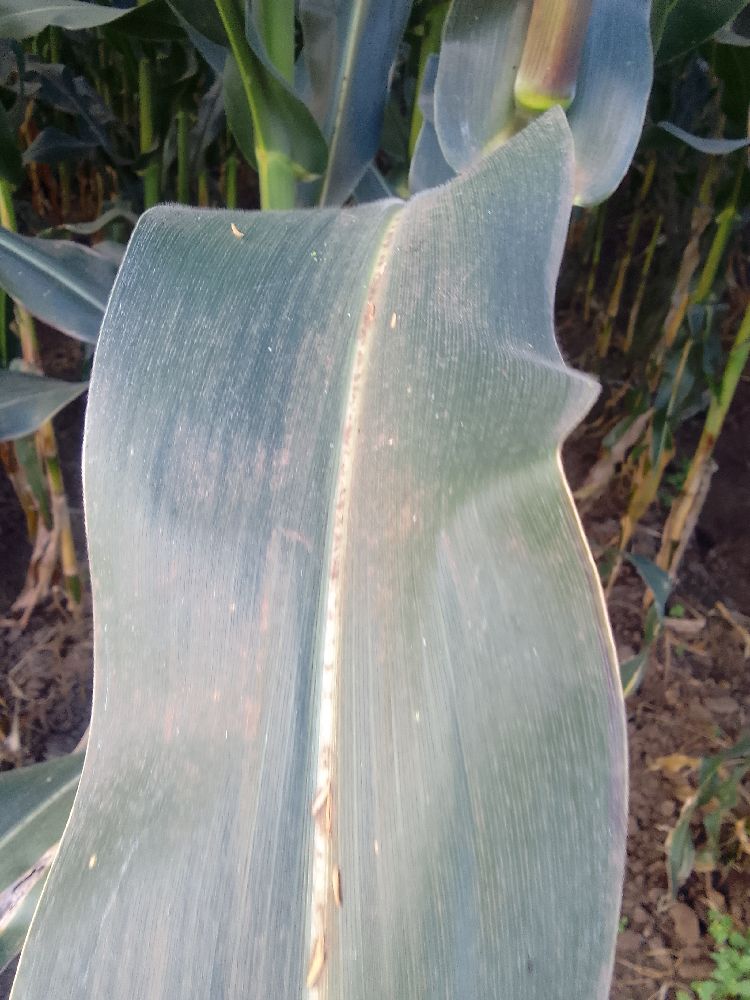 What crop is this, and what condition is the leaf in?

maize, healthy
